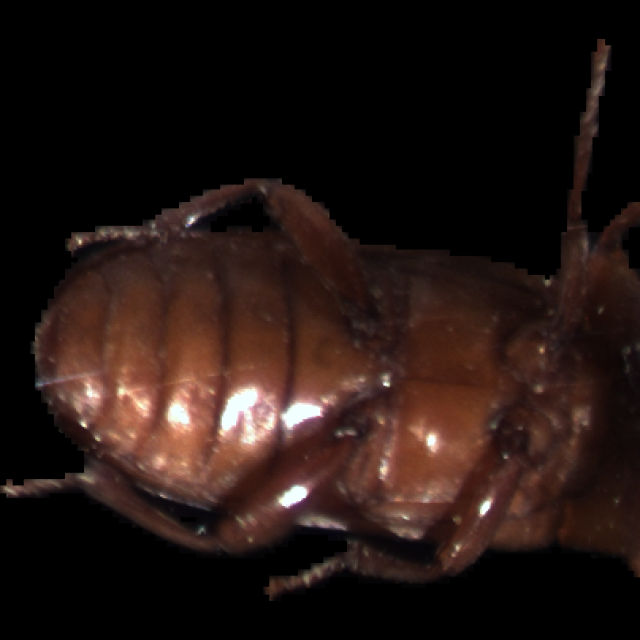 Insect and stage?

mealworm beetle
